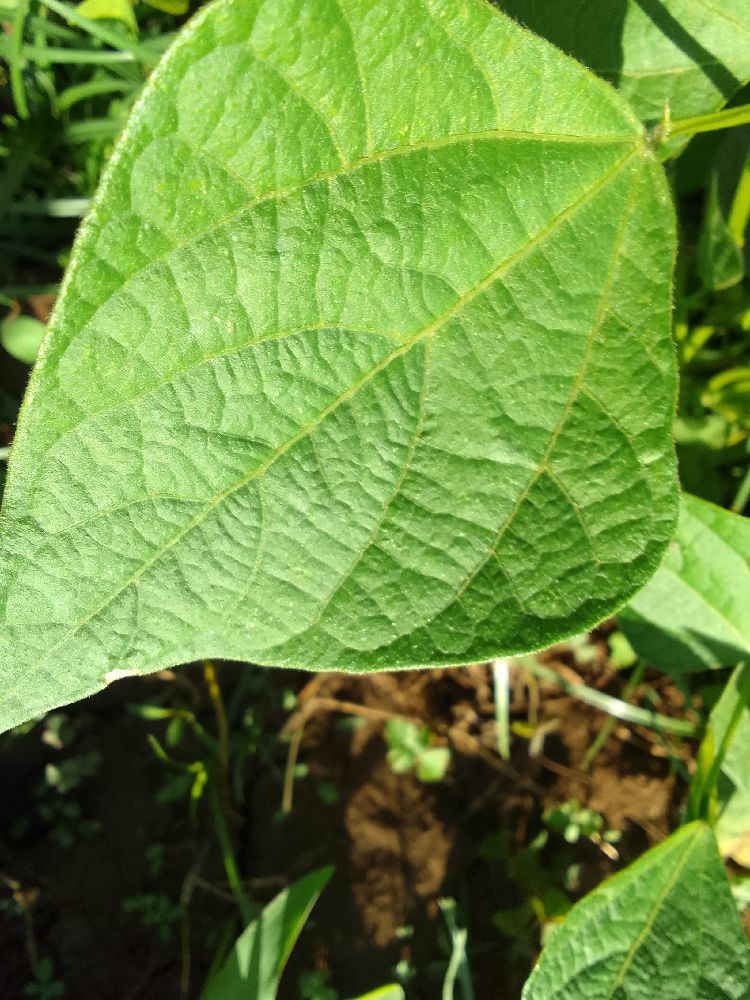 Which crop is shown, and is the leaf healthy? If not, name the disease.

common bean, healthy
